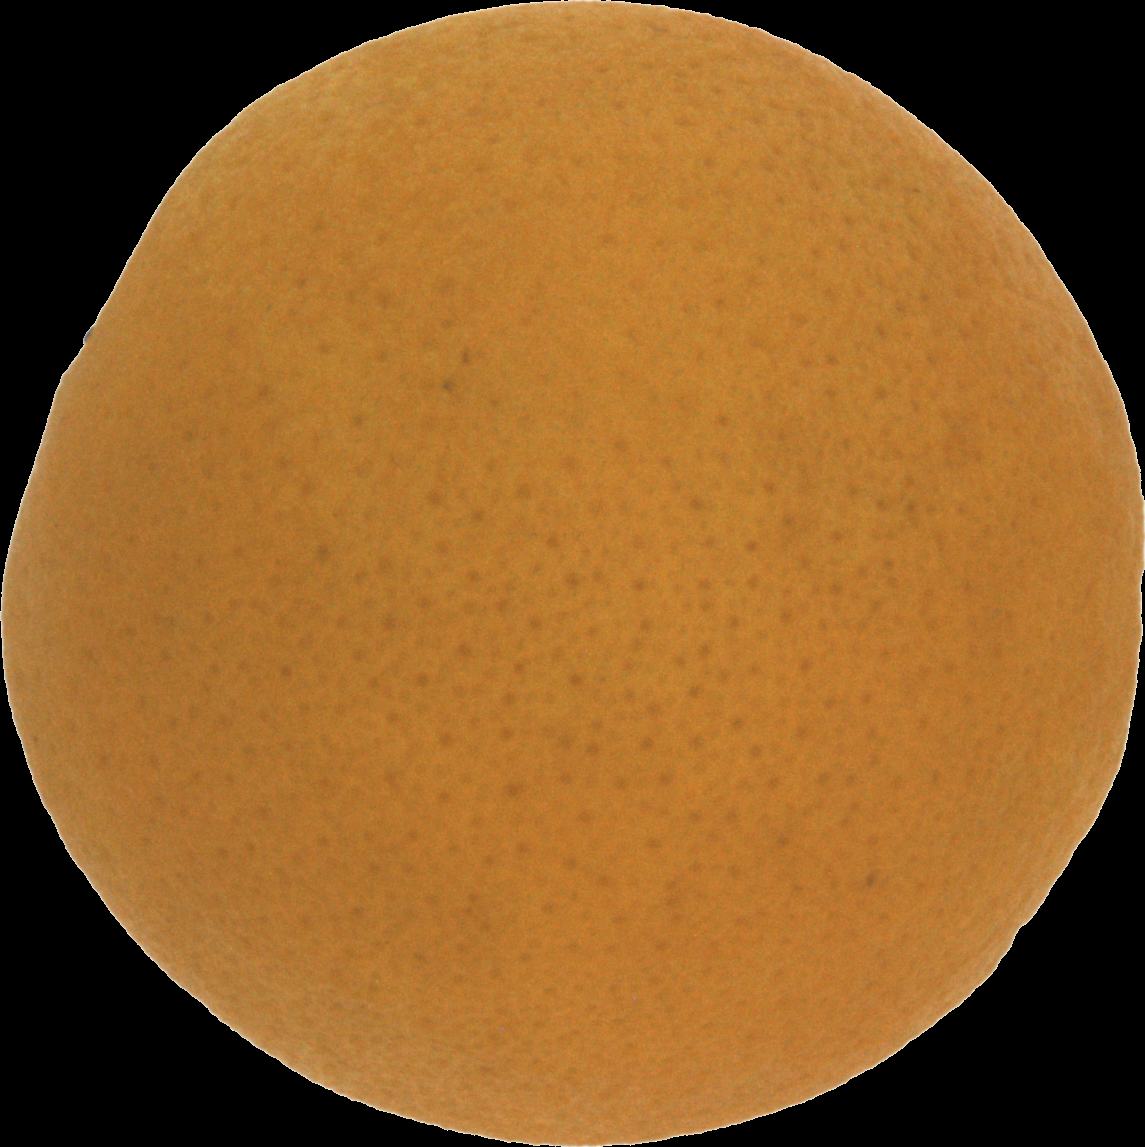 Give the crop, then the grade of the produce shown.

orange, good
